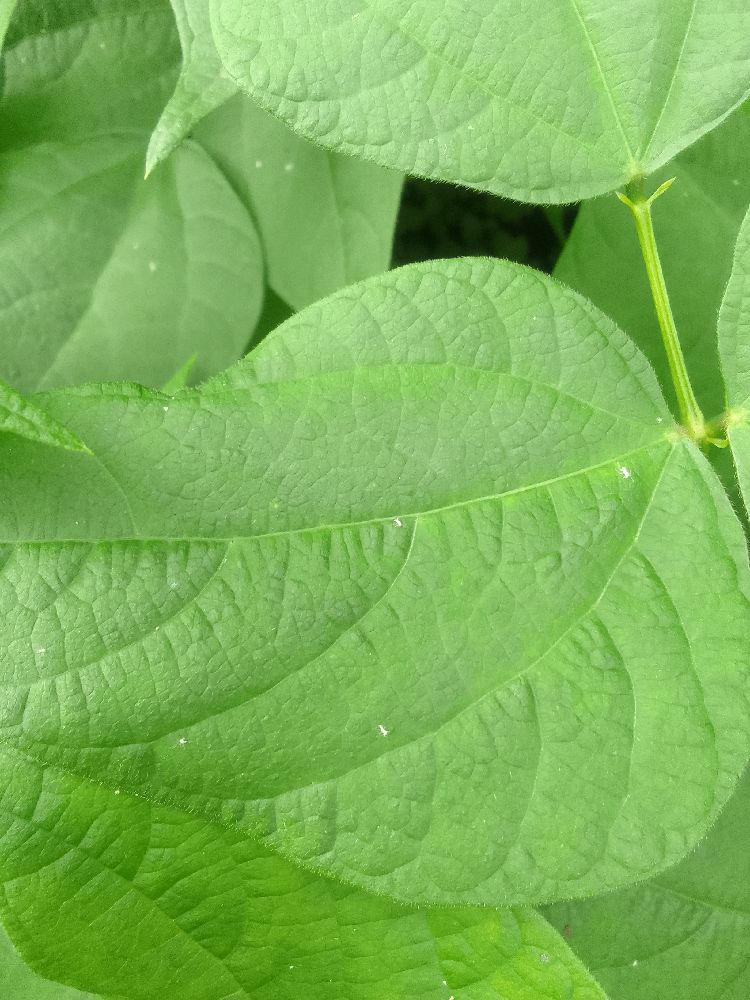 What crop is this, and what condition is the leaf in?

common bean, healthy
